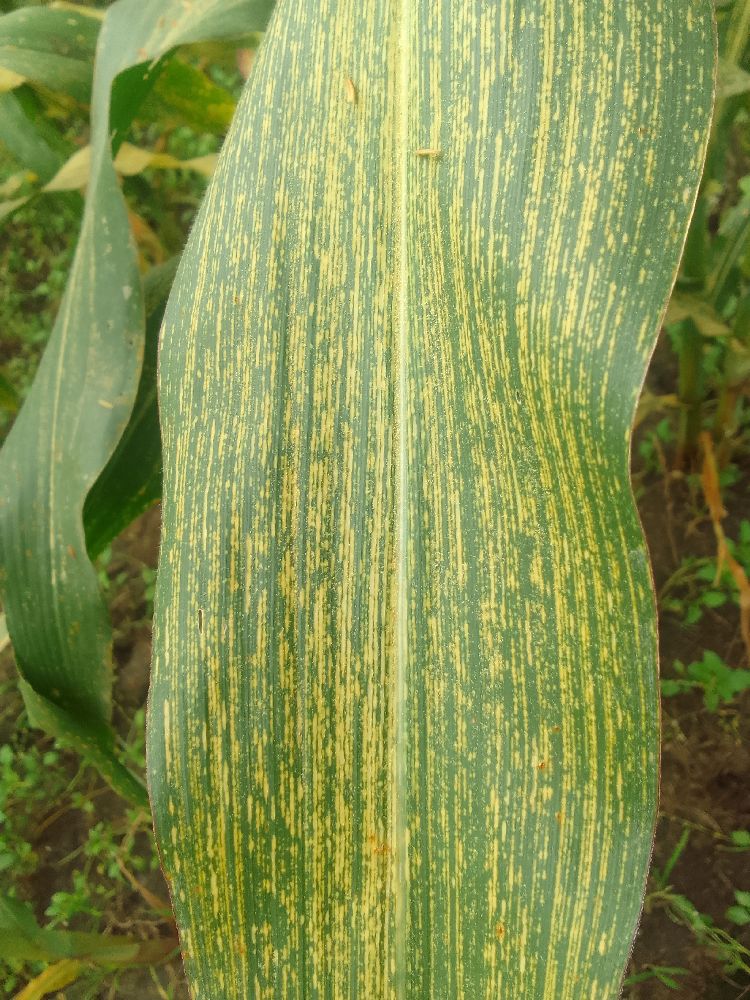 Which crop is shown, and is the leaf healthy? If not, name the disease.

maize, maize streak virus
